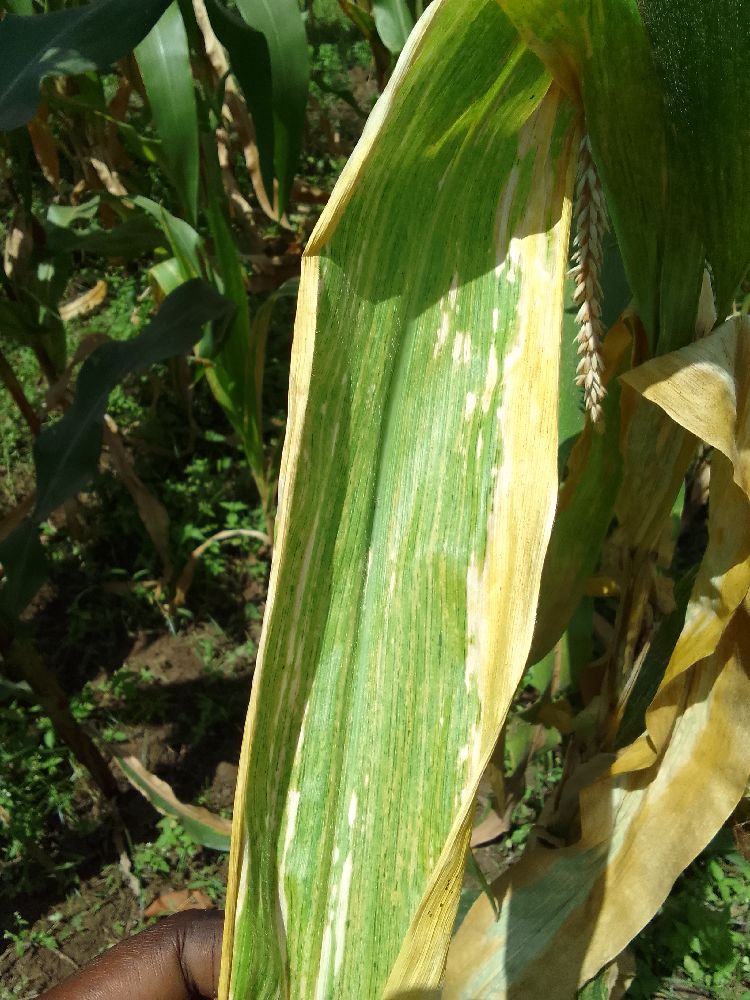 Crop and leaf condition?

maize, maize lethal necrosis
